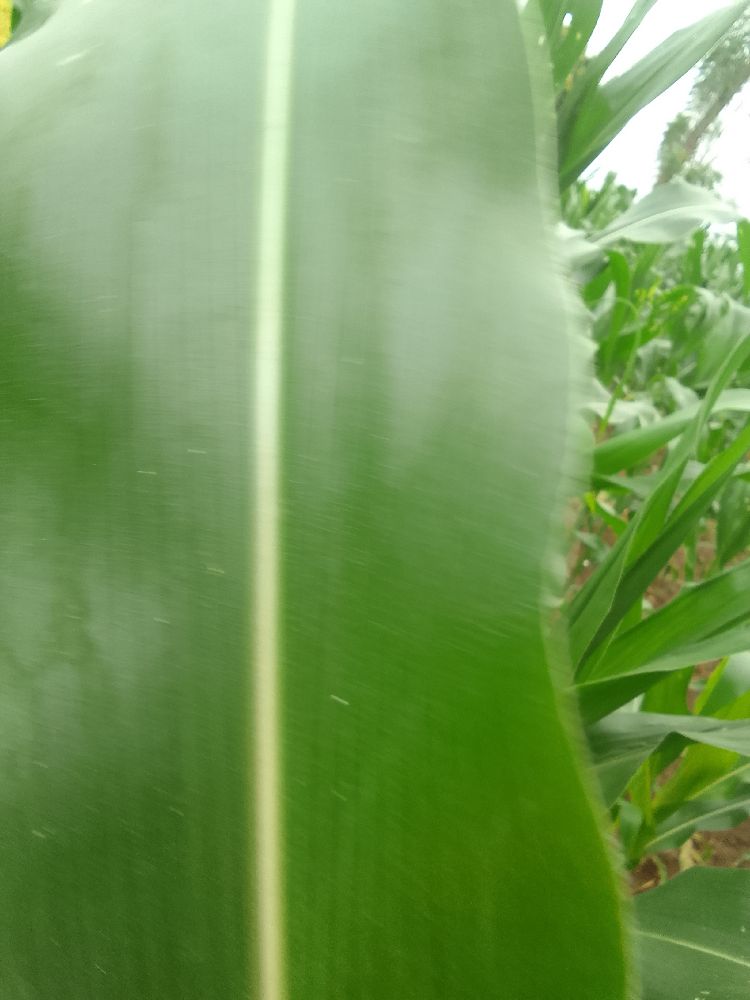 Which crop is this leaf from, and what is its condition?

maize, healthy
